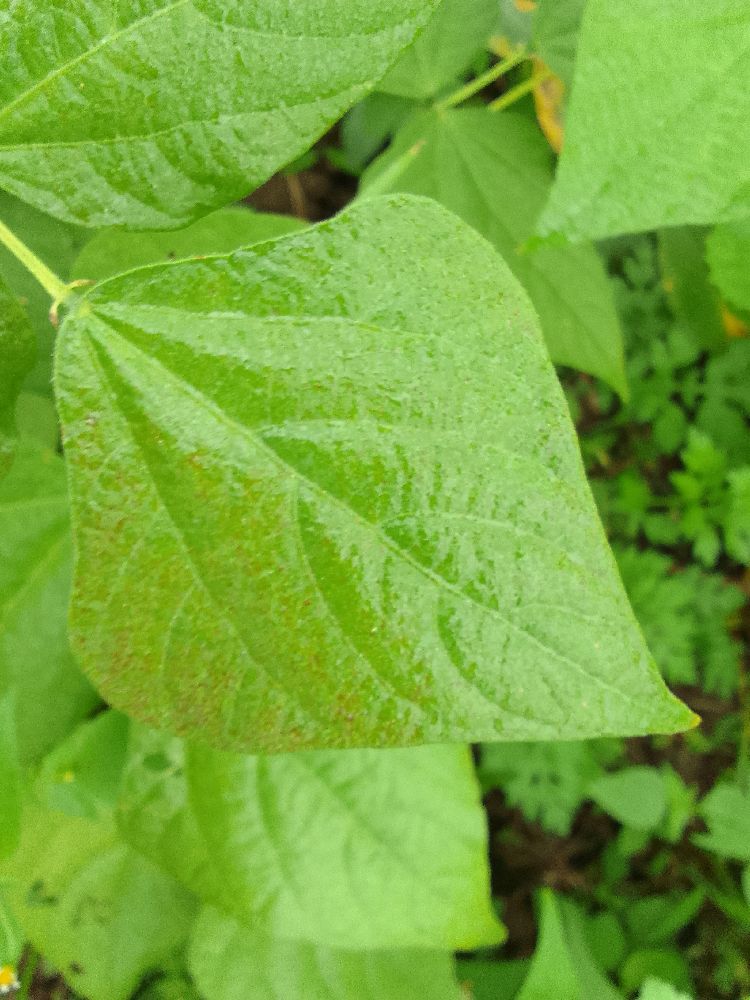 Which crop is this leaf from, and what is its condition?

common bean, healthy
